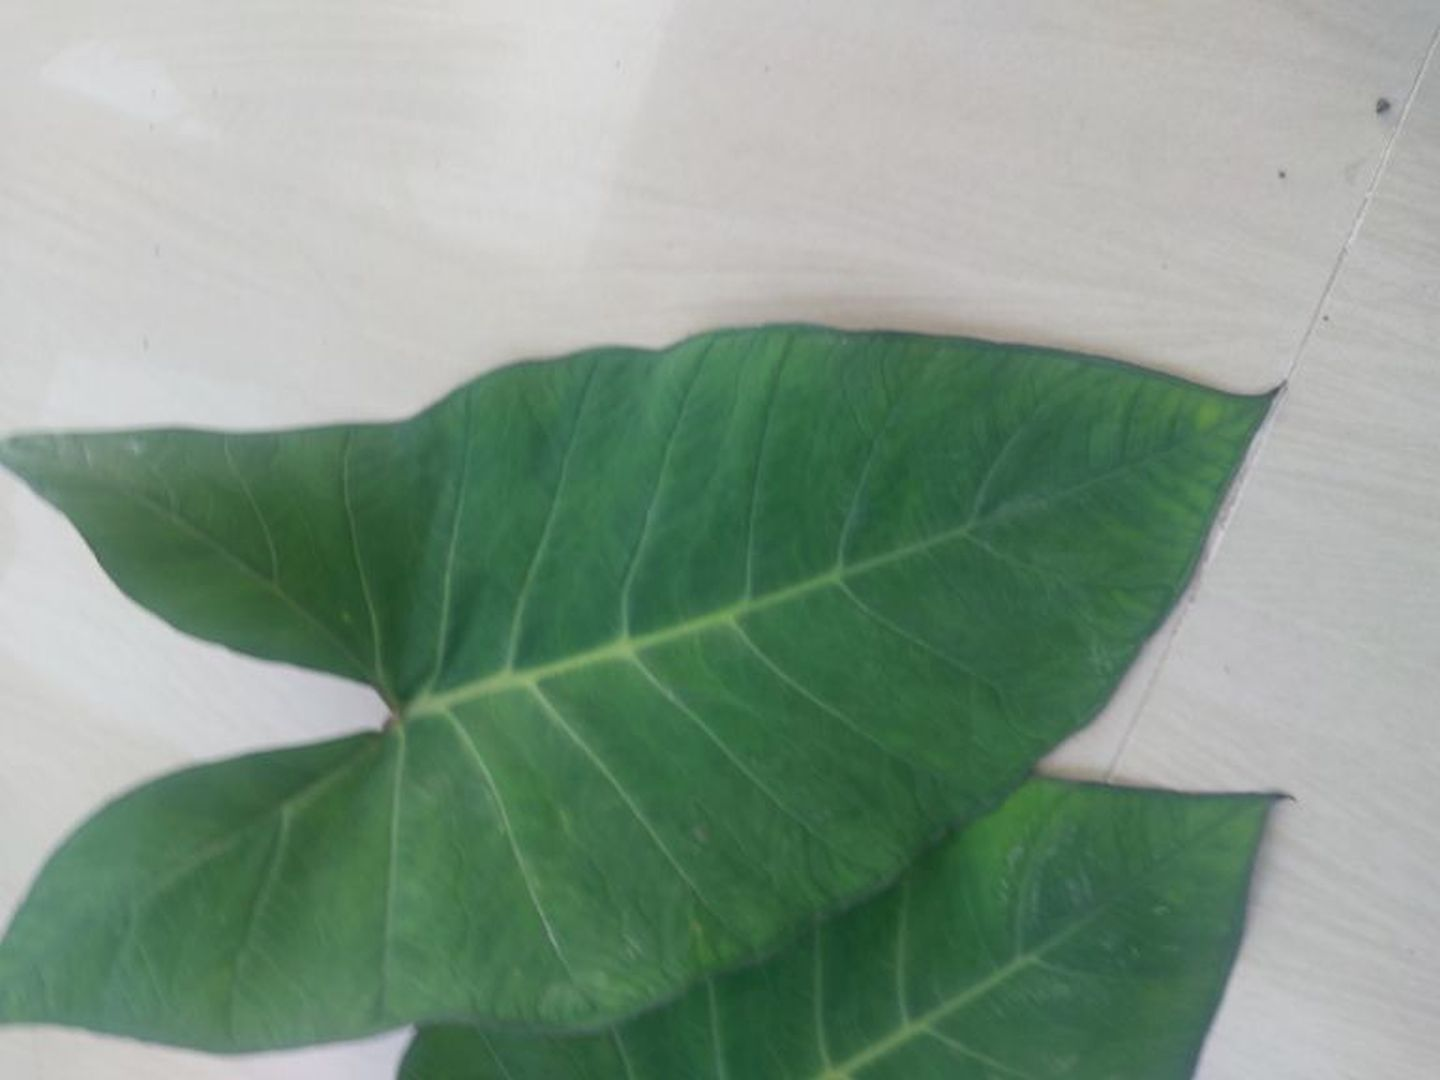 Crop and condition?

taro, healthy
